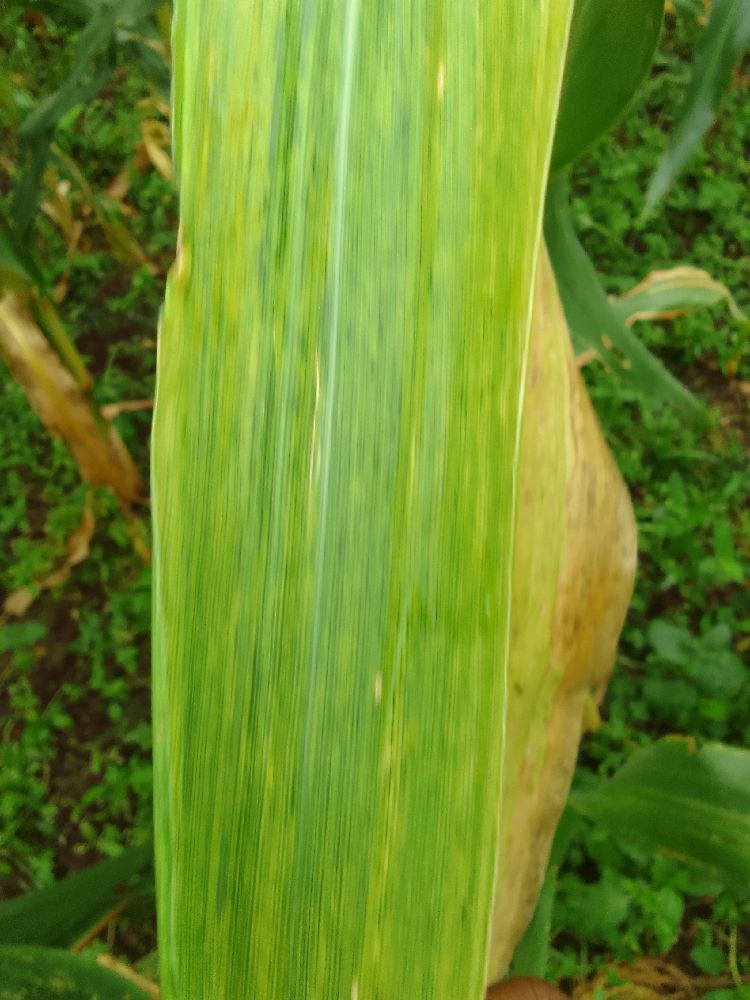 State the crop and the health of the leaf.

maize, maize lethal necrosis
